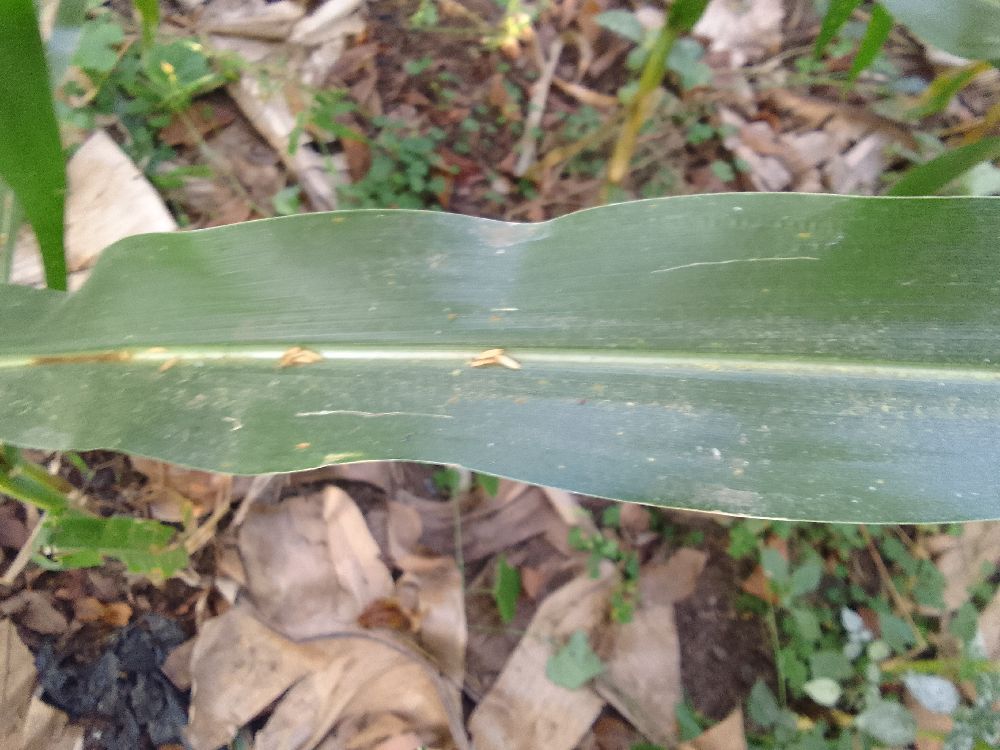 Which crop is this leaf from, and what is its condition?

maize, healthy
